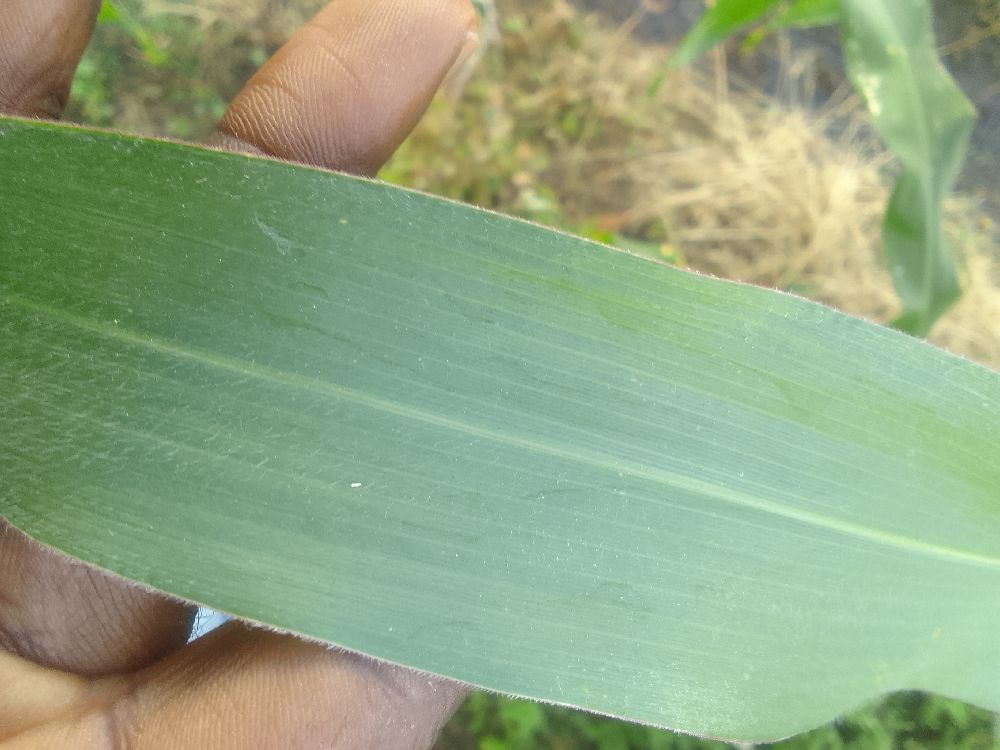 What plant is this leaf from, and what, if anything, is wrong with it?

maize, healthy
